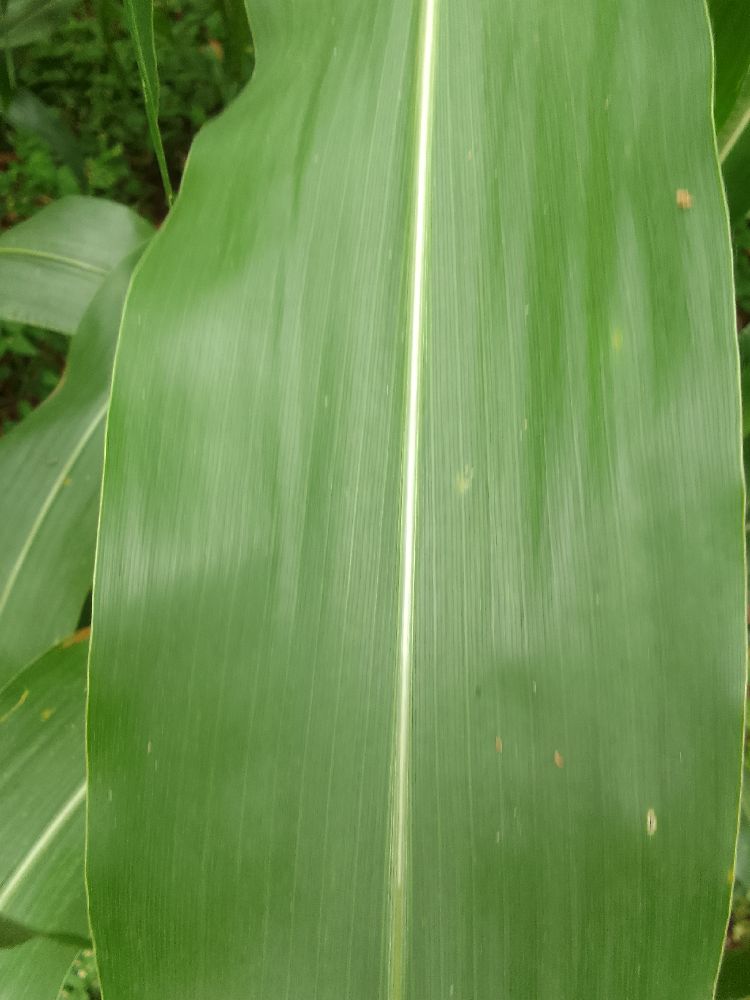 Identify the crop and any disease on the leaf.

maize, healthy
